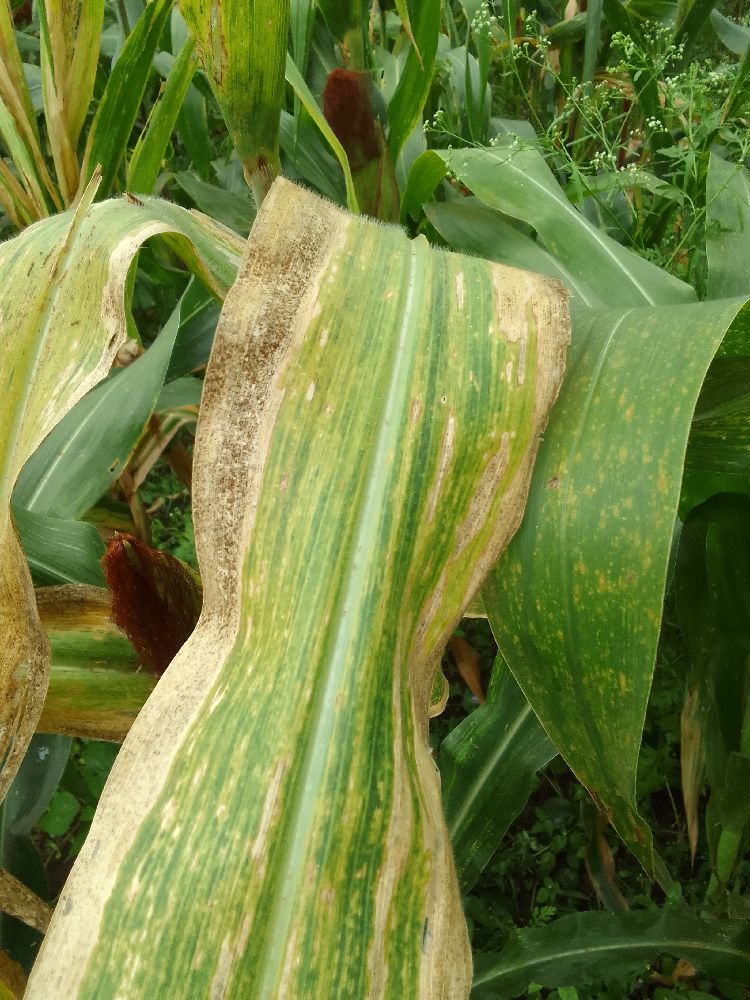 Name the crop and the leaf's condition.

maize, maize lethal necrosis
